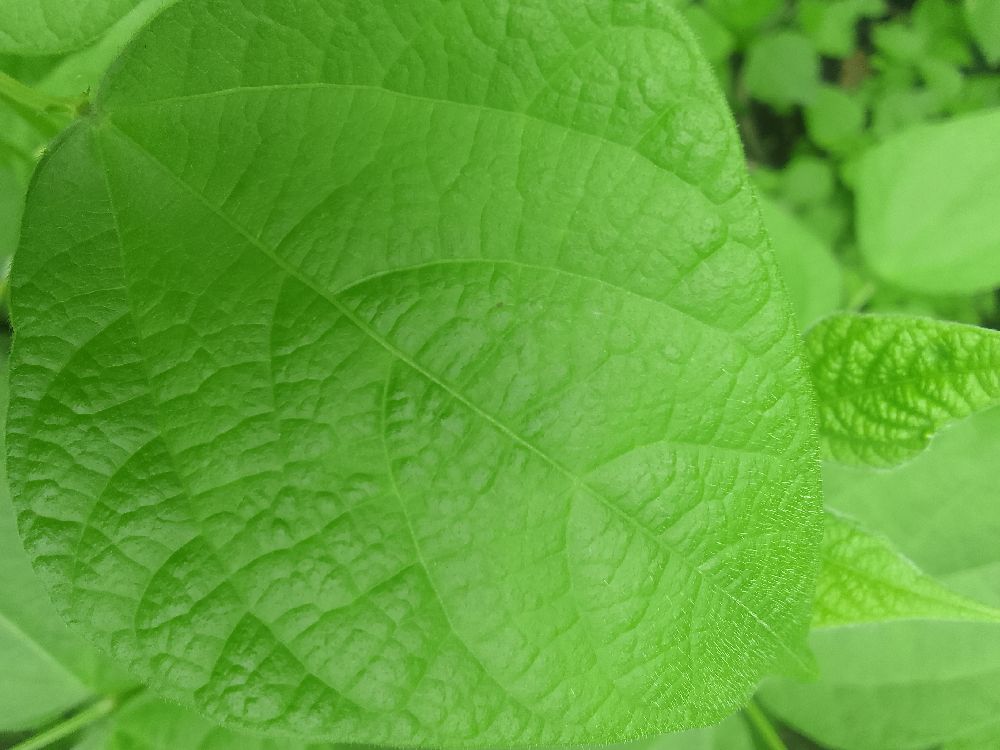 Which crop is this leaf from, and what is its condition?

common bean, healthy
